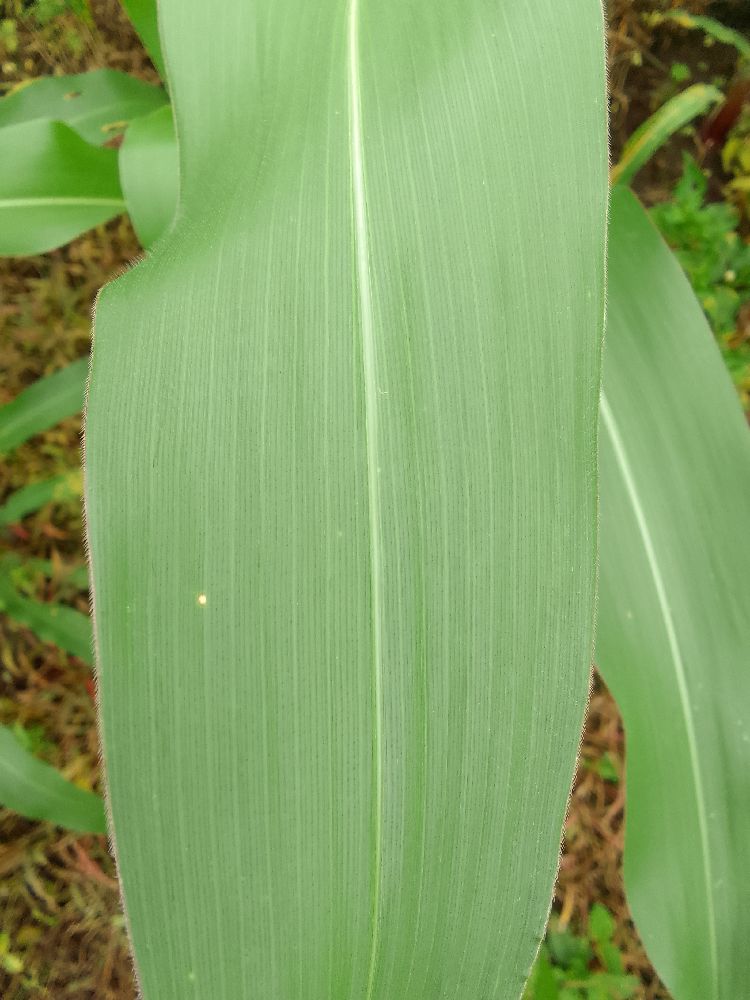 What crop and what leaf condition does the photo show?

maize, healthy
